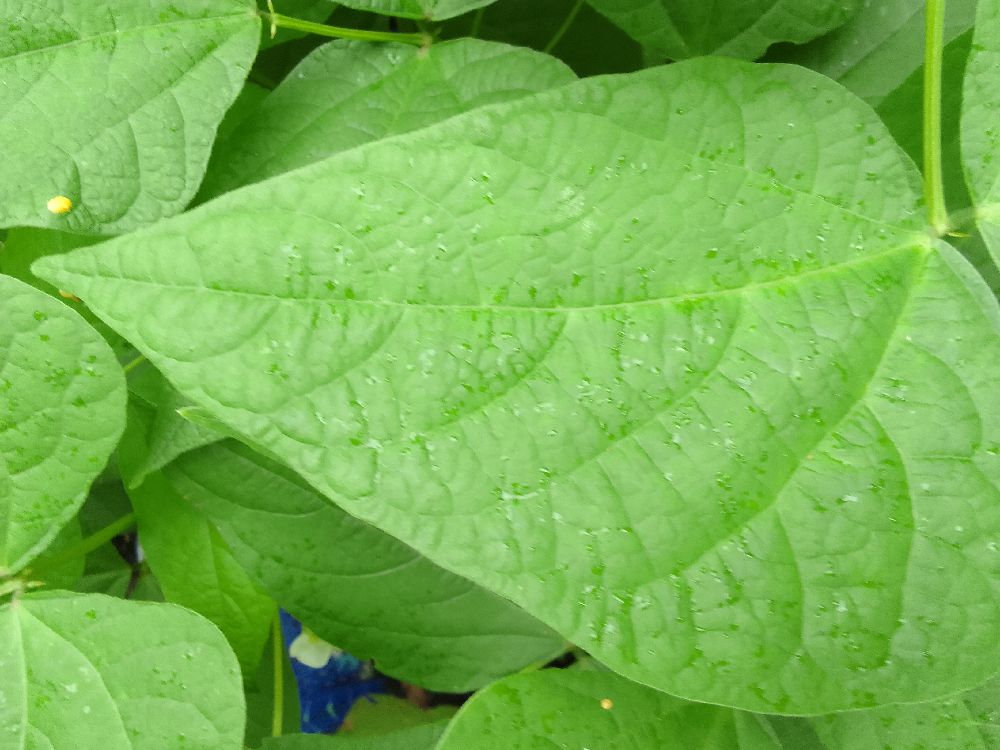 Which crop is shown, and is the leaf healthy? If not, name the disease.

common bean, healthy
